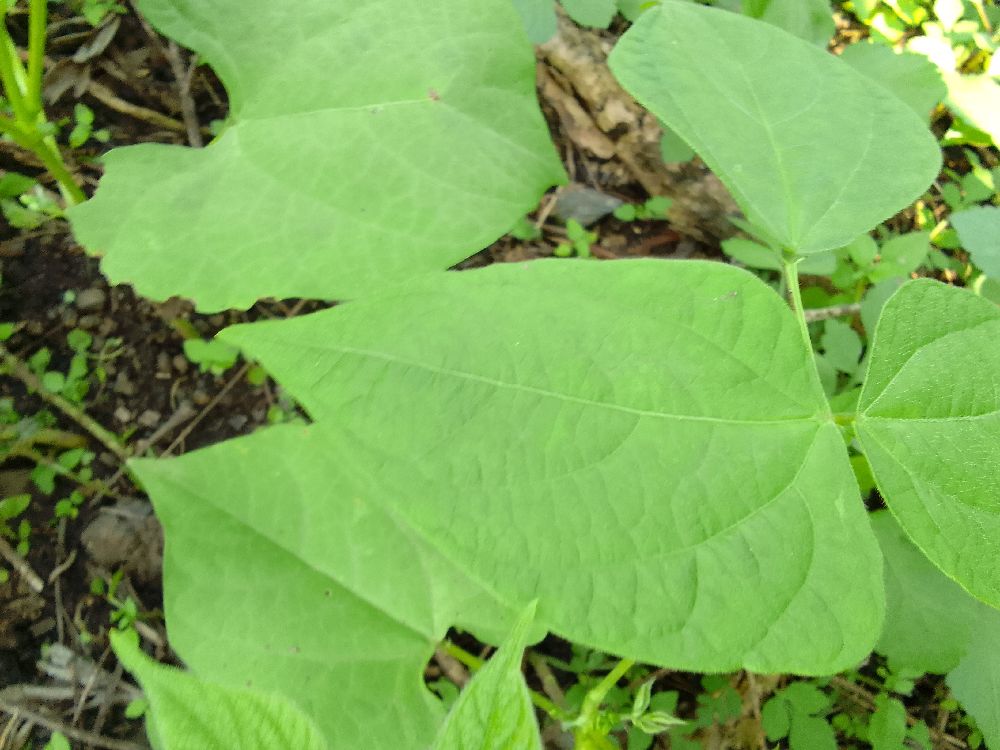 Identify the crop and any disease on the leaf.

common bean, healthy
